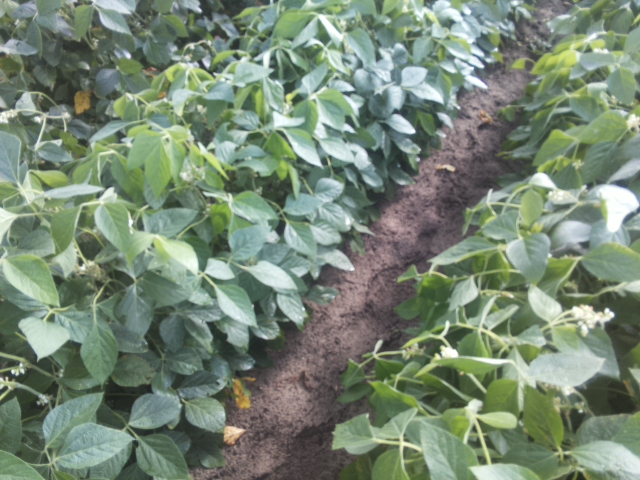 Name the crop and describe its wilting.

soybean, slight leaflet or petiole turgor loss in upper canopy
